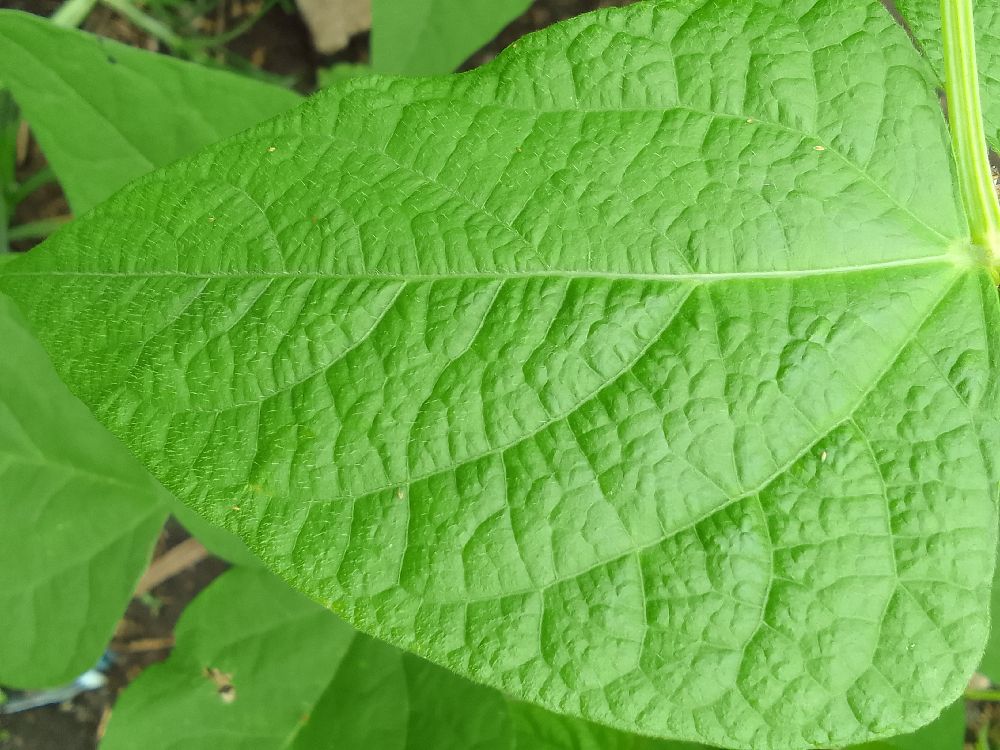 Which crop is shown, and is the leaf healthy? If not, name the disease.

common bean, healthy
